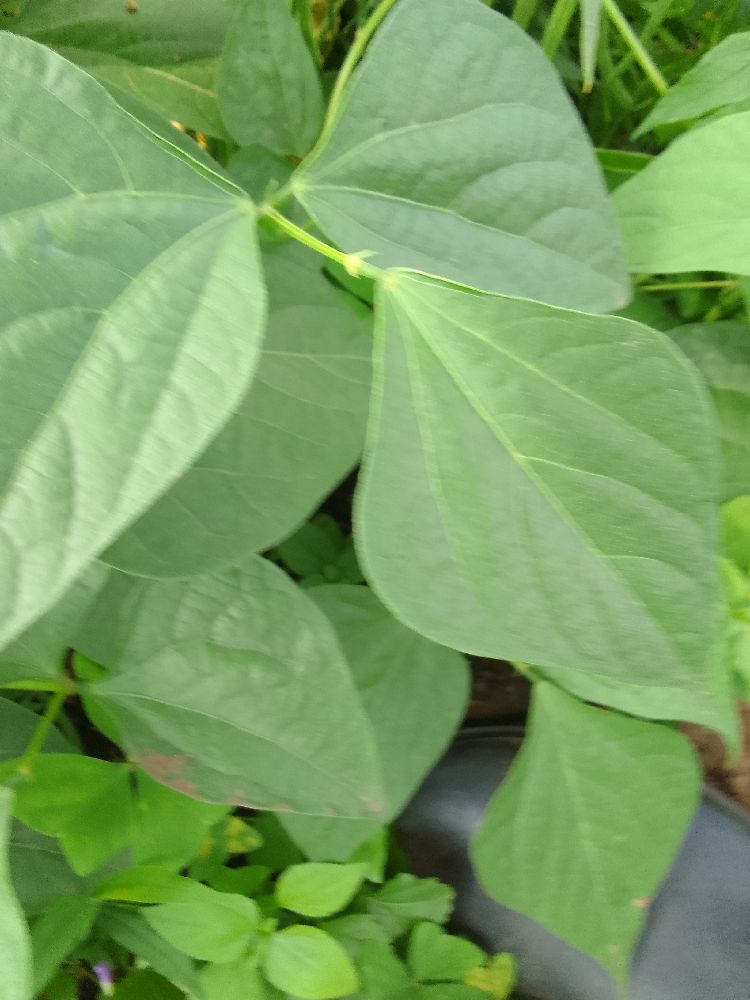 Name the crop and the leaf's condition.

common bean, healthy
